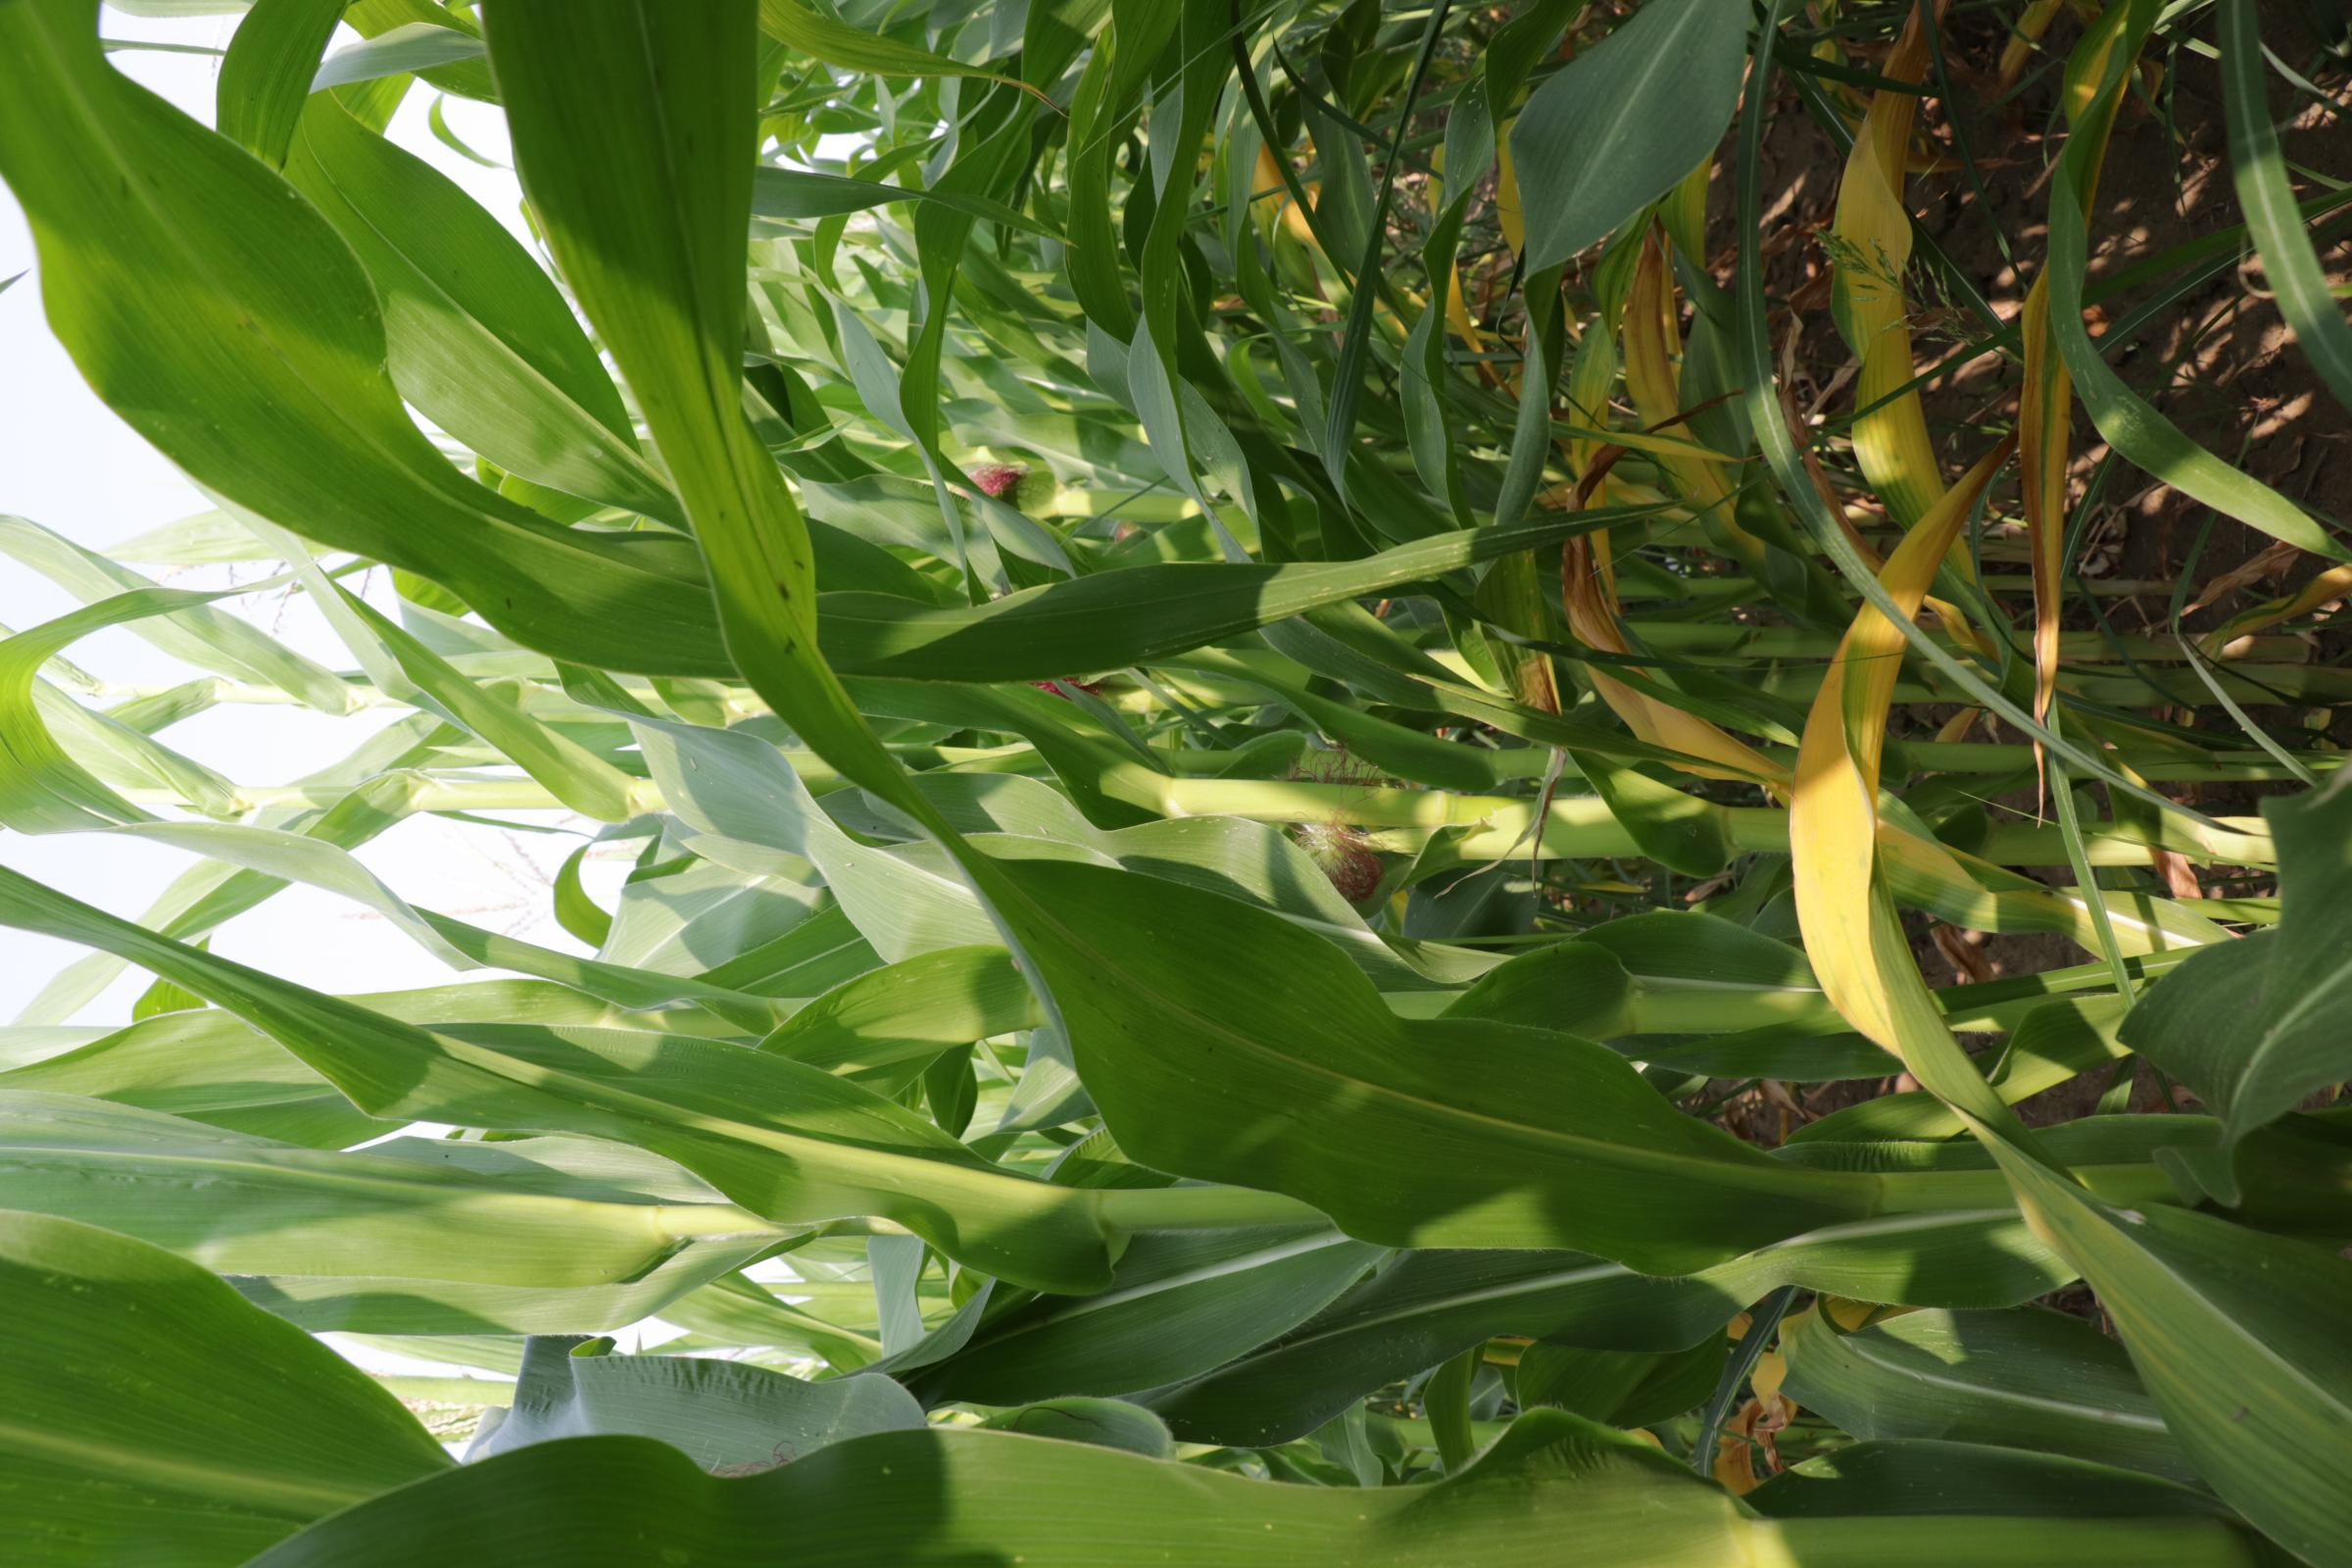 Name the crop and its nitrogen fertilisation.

maize, reduced nitrogen fertilisation
